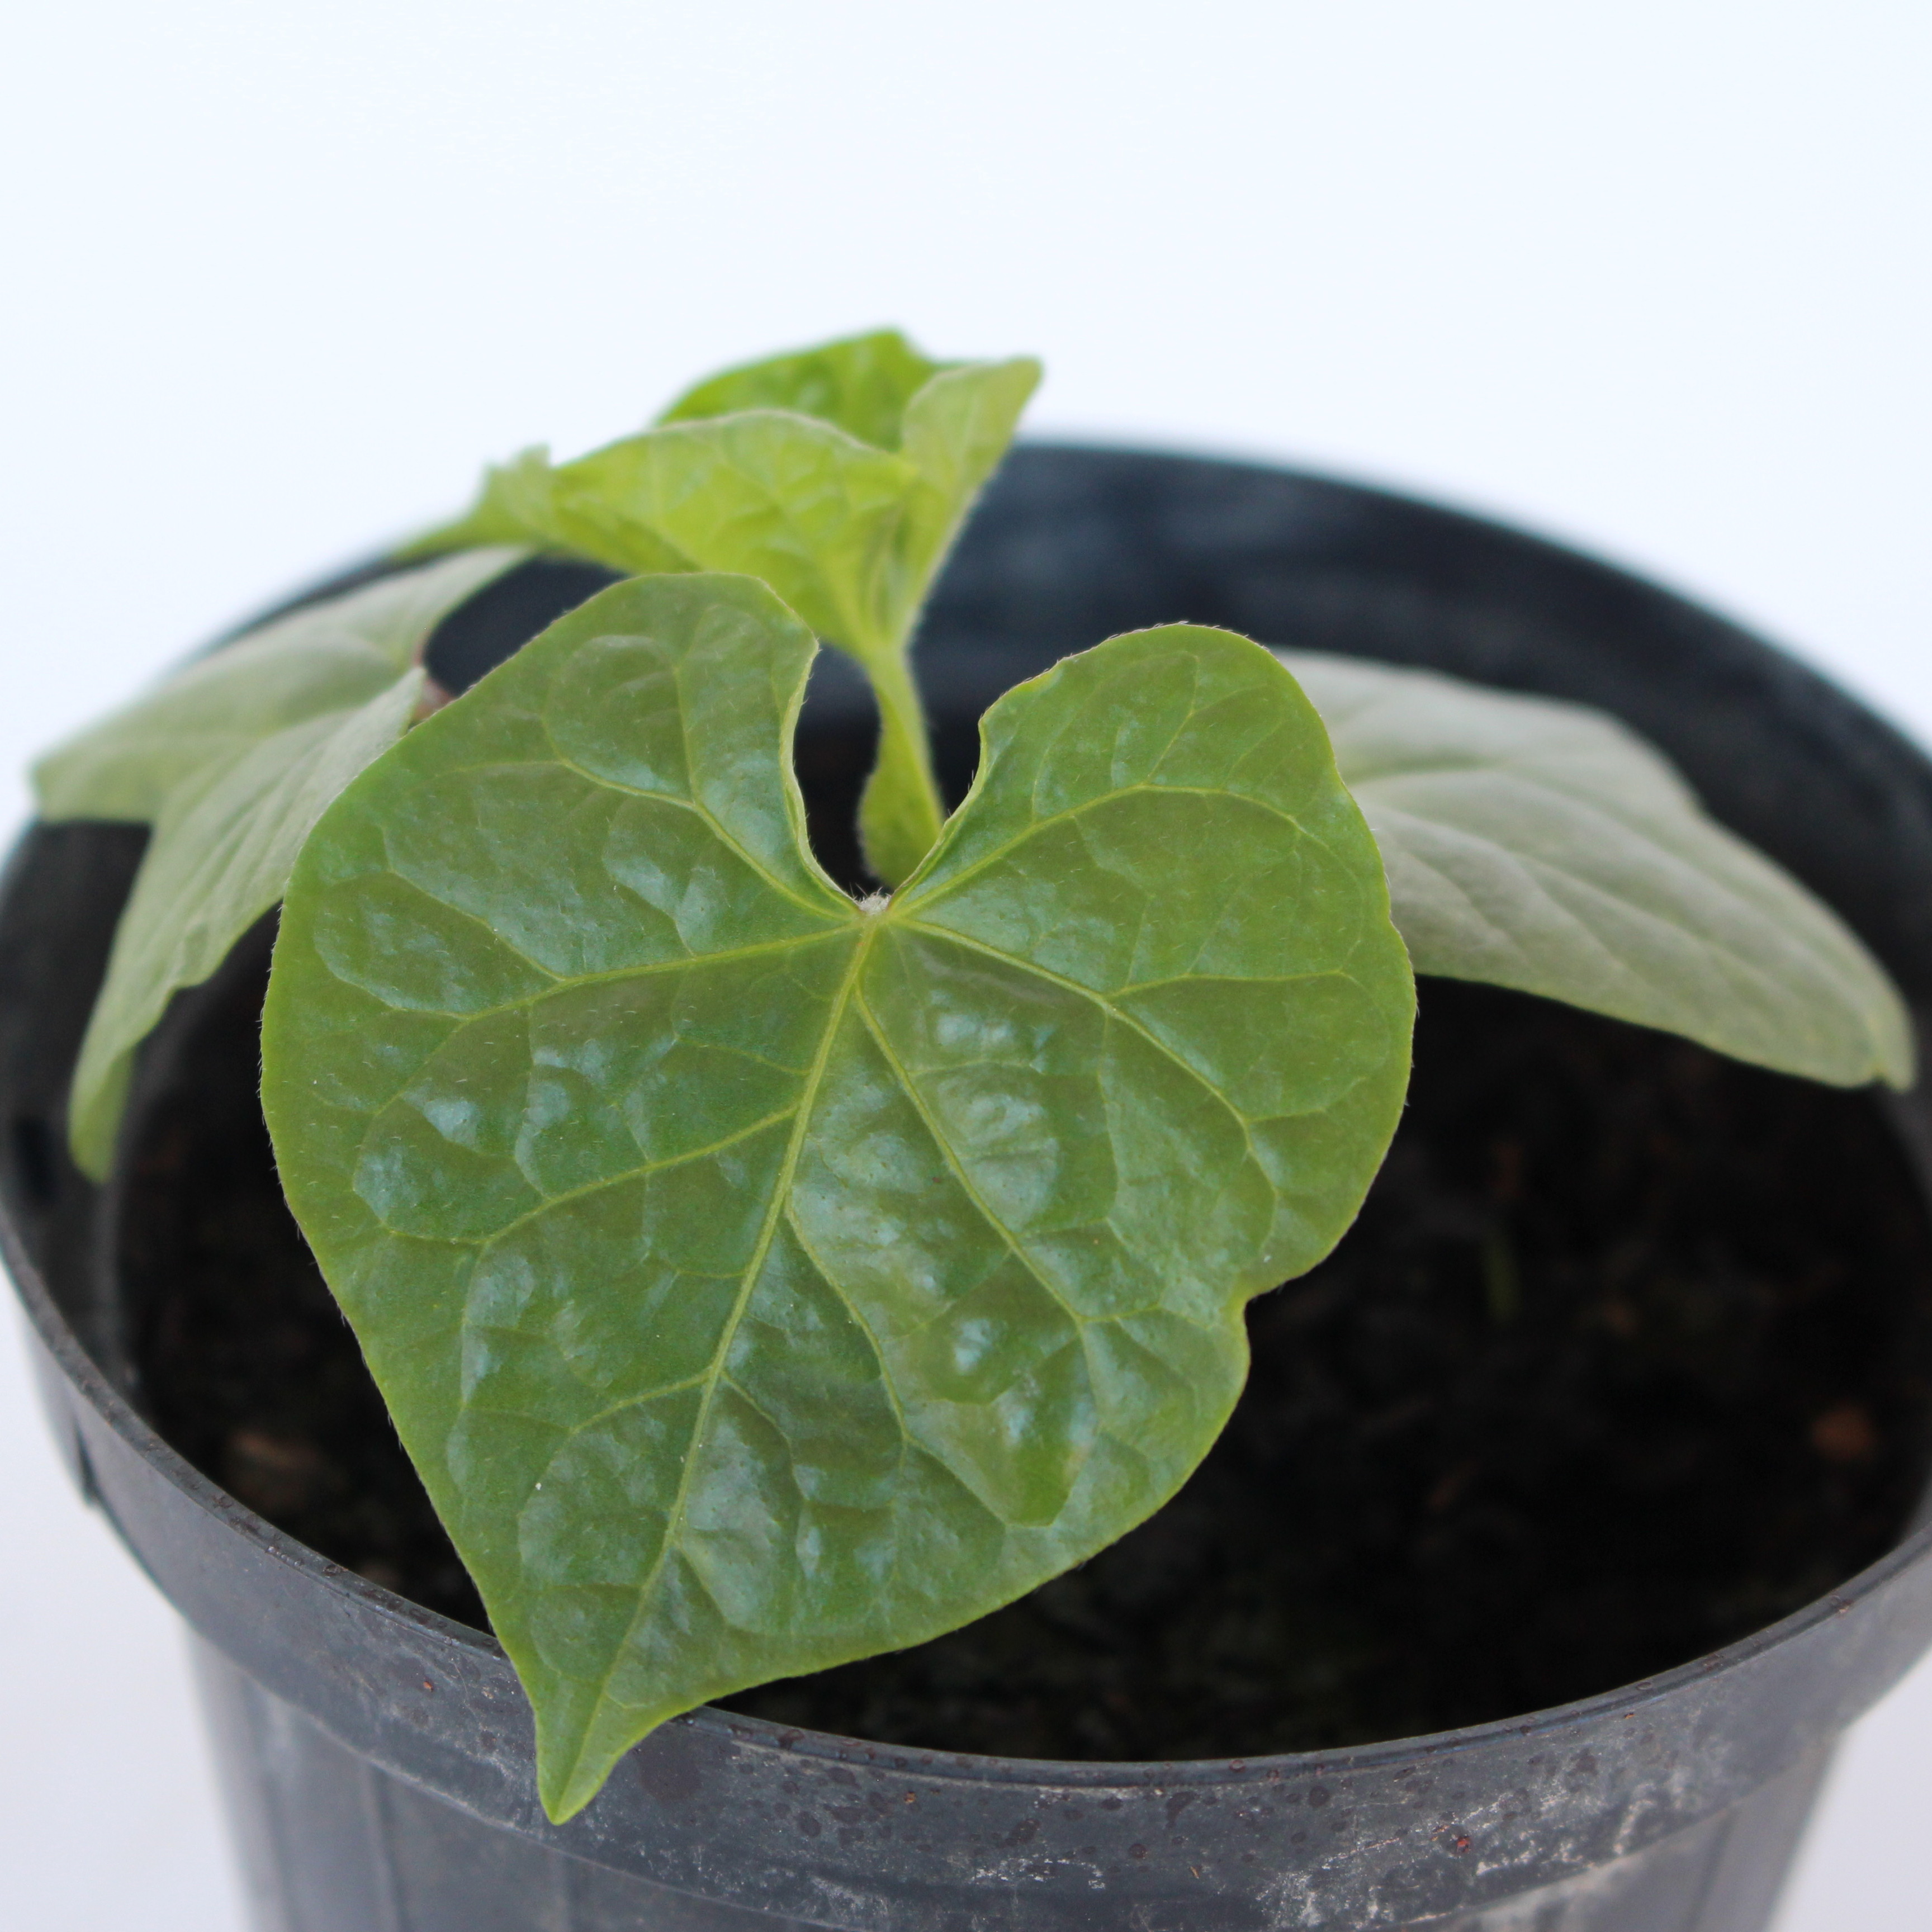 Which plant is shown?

Convolvulus arvensis
